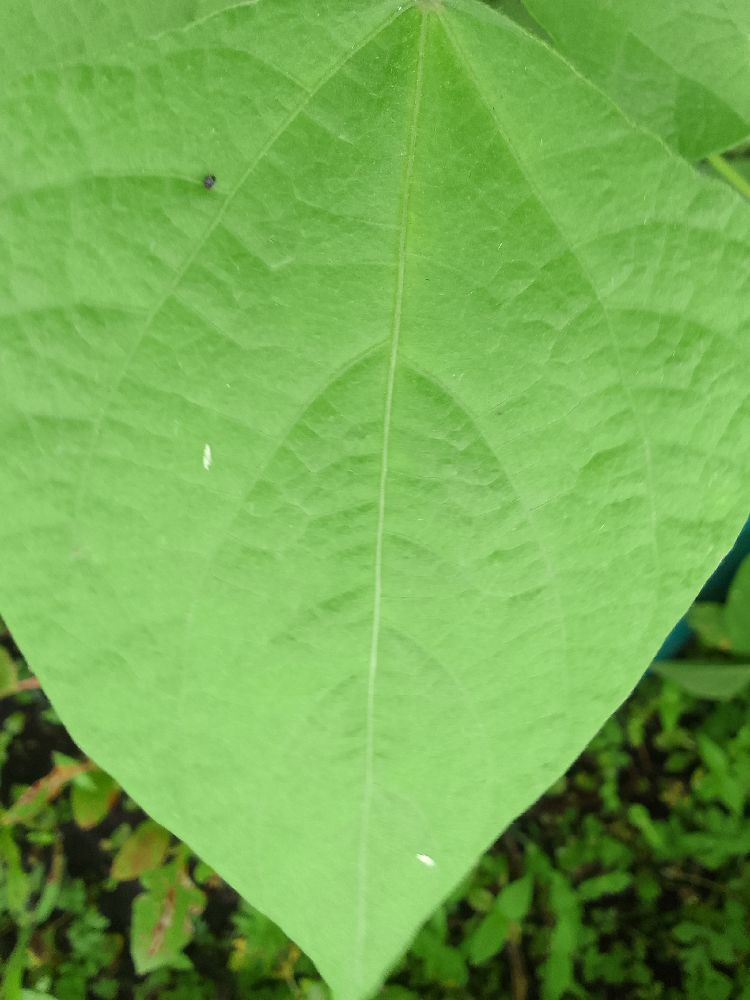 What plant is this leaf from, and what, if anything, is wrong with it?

common bean, healthy
